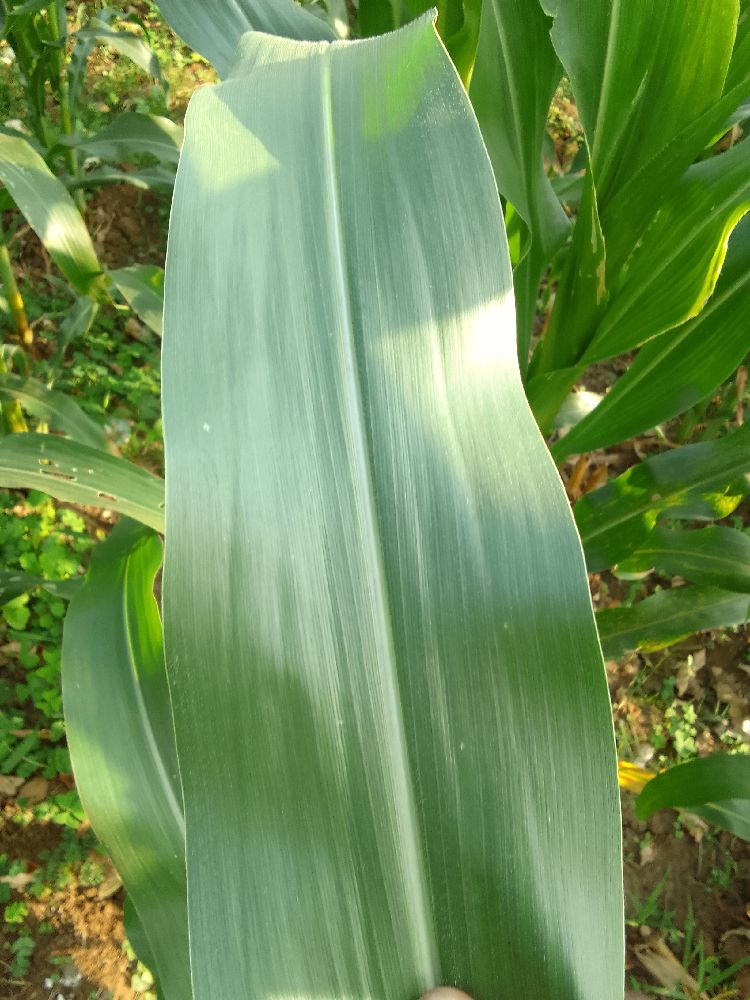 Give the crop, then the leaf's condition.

maize, healthy
